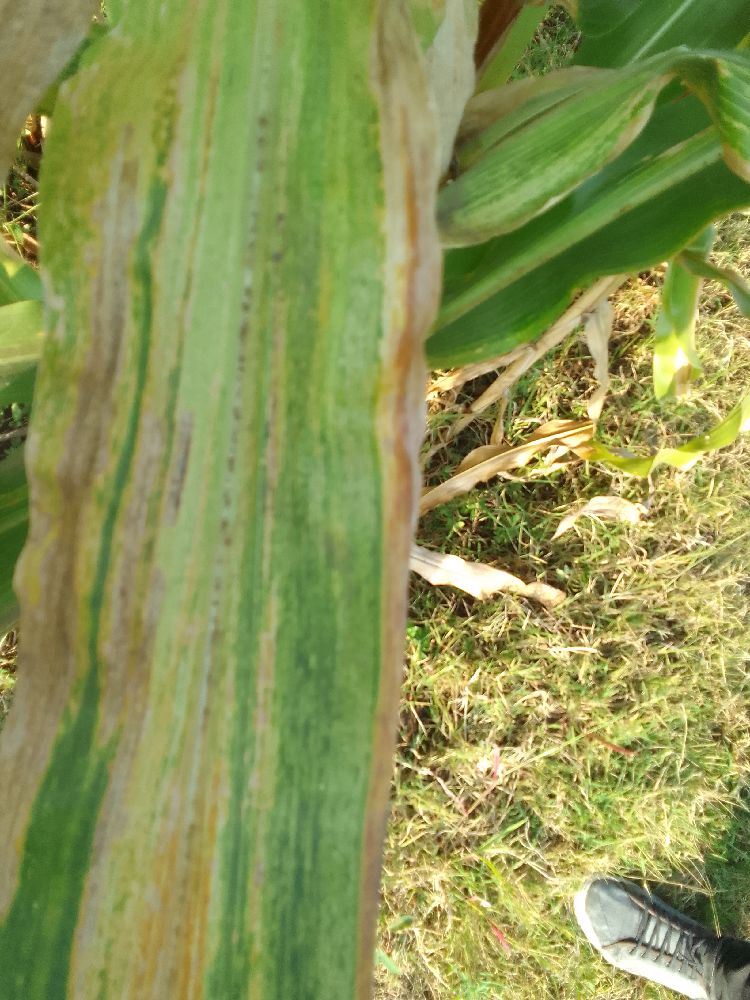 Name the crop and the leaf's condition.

maize, maize lethal necrosis
